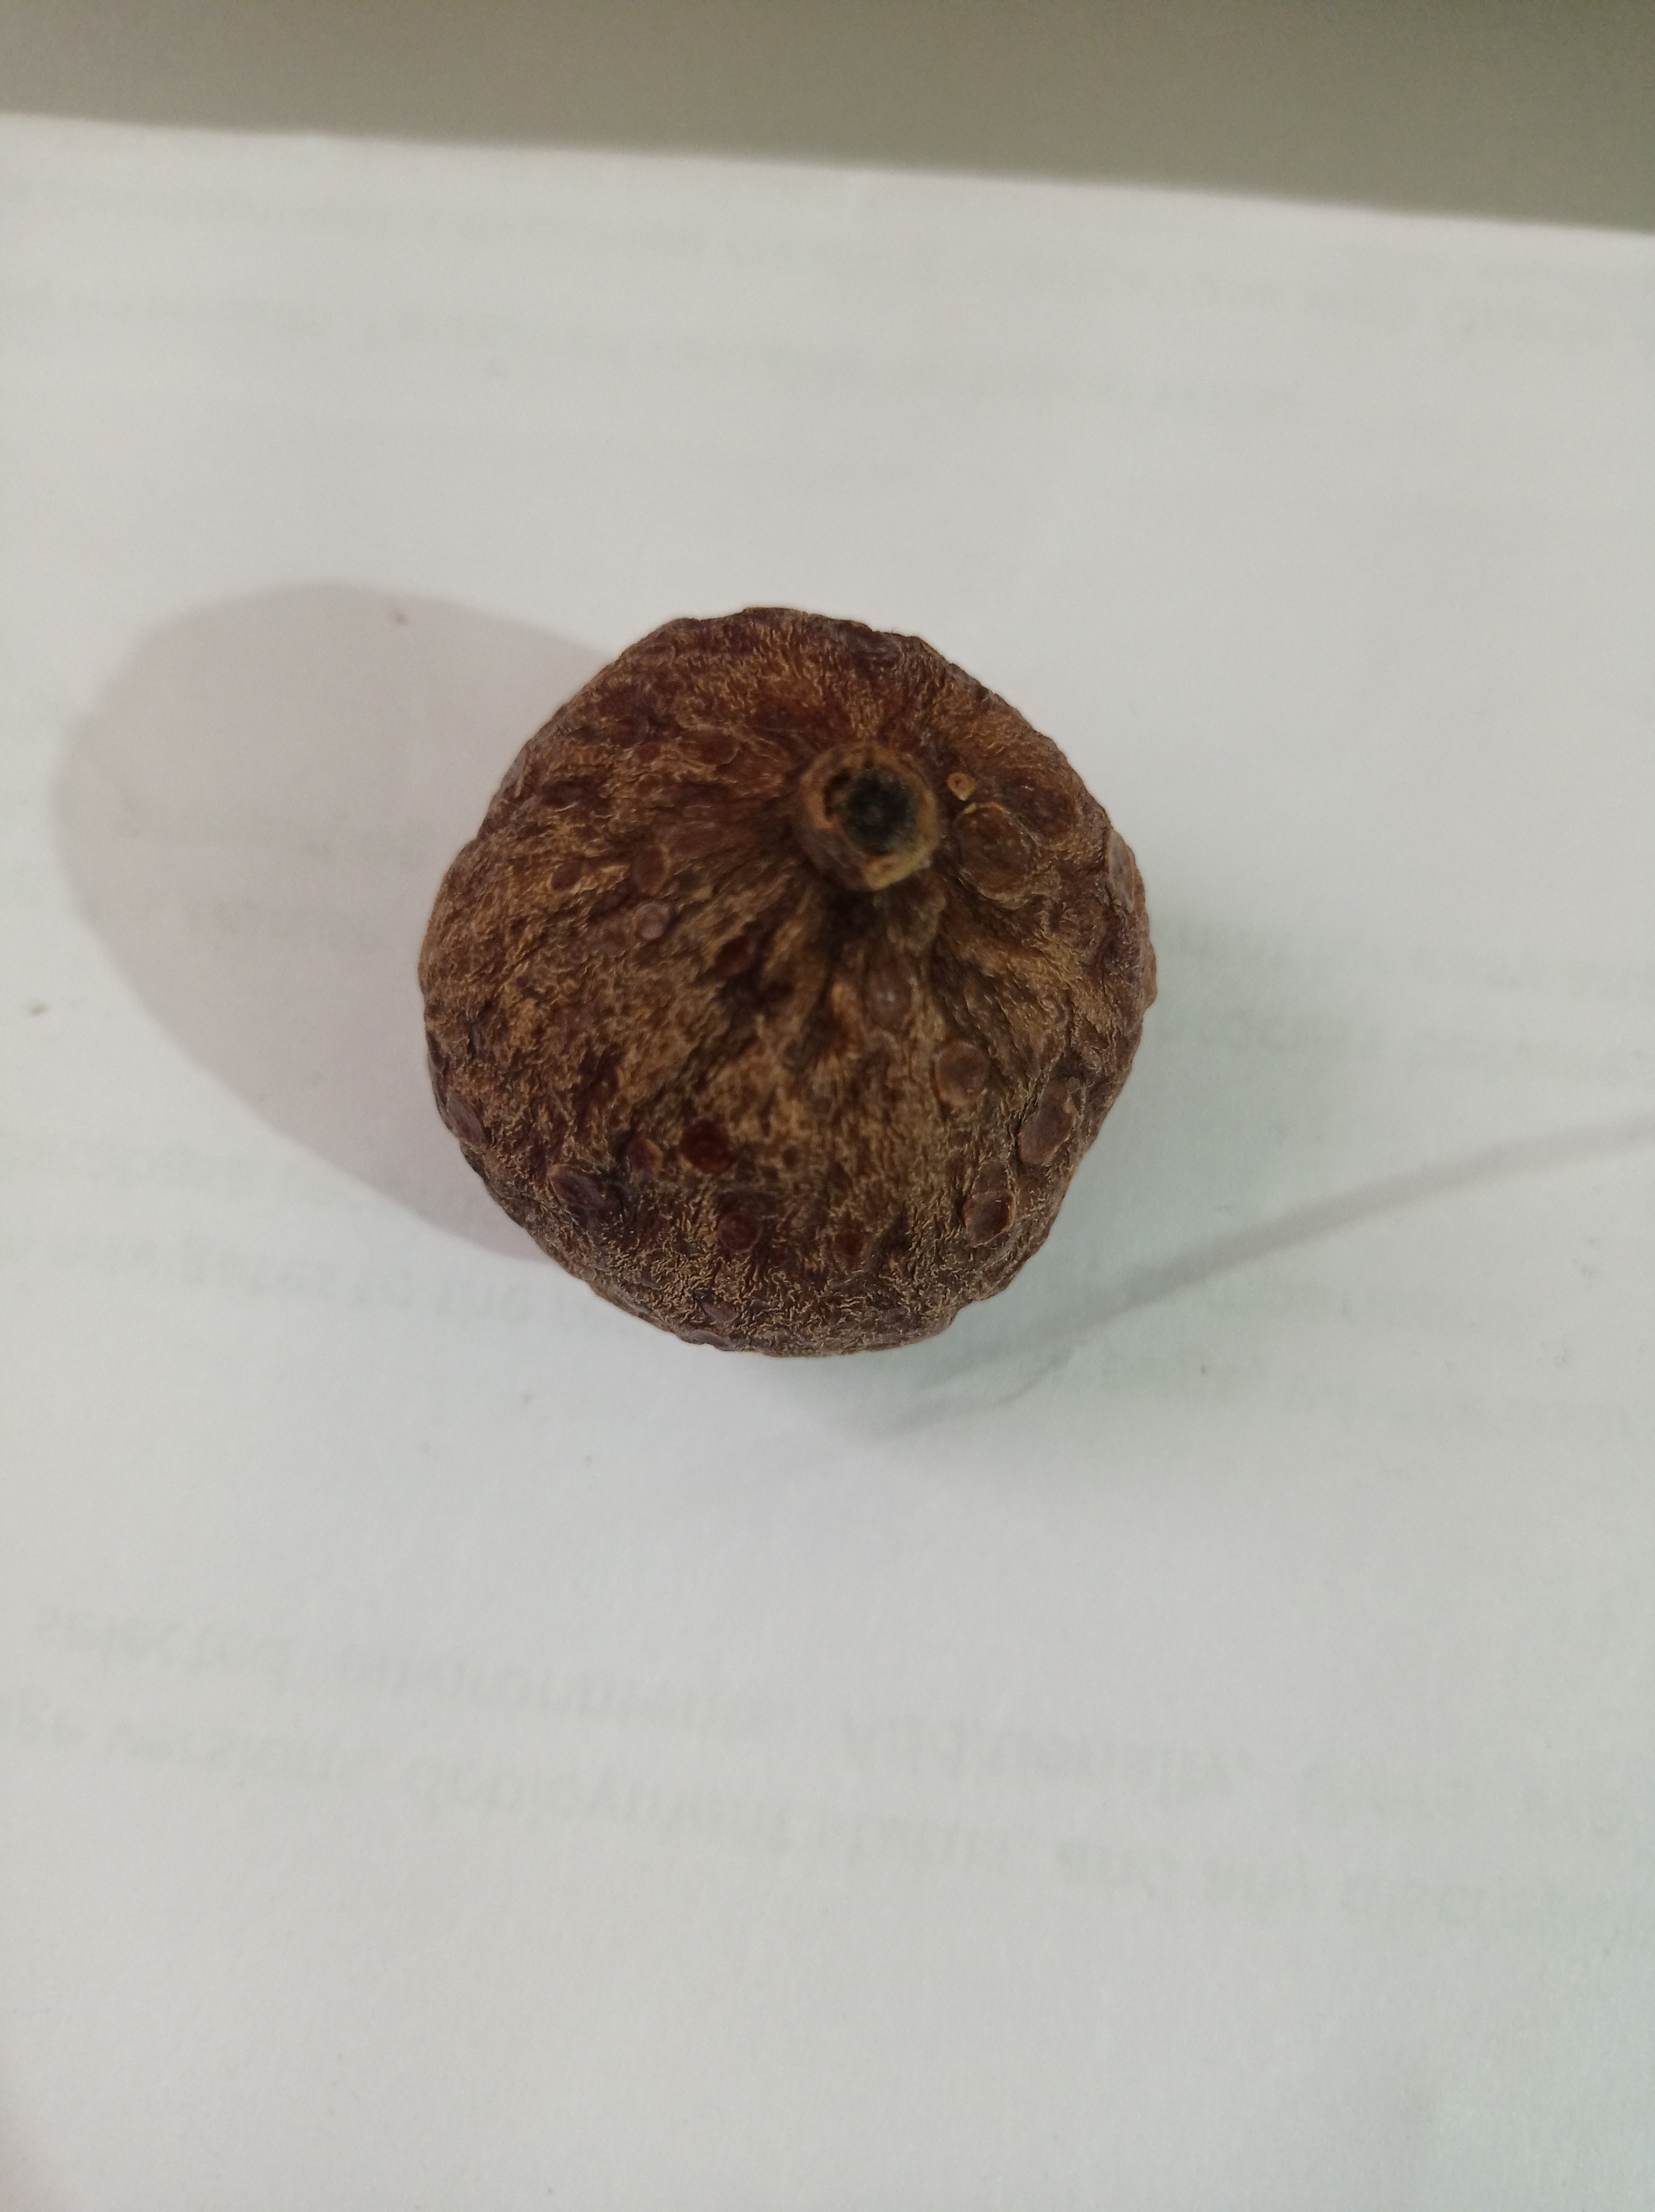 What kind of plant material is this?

madanphal
